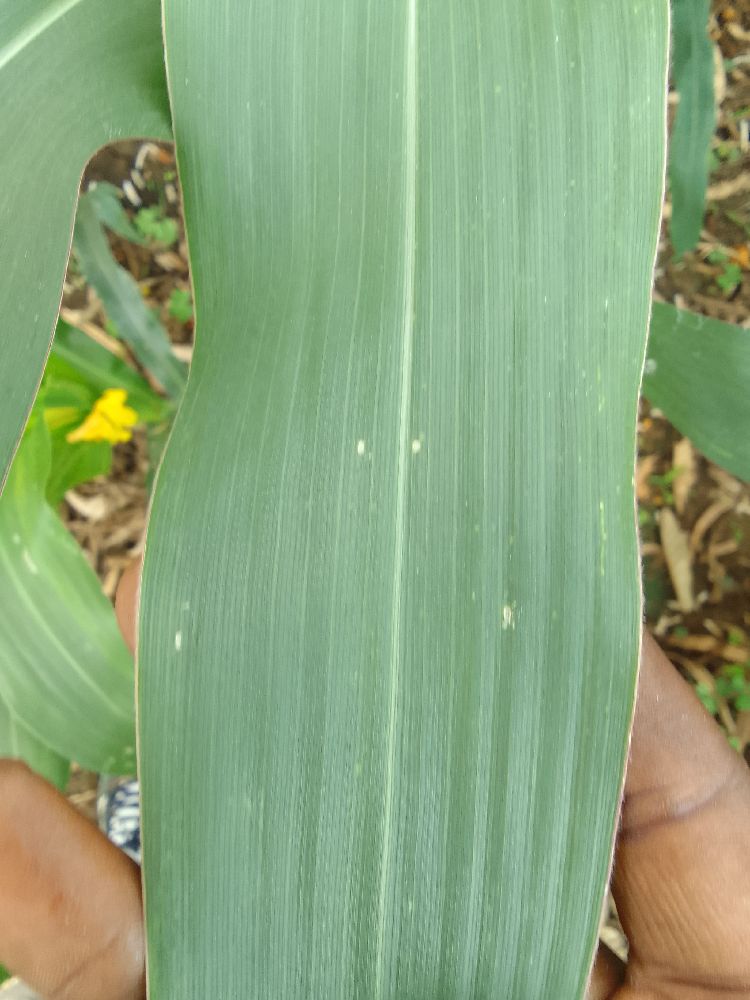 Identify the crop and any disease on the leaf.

maize, healthy
